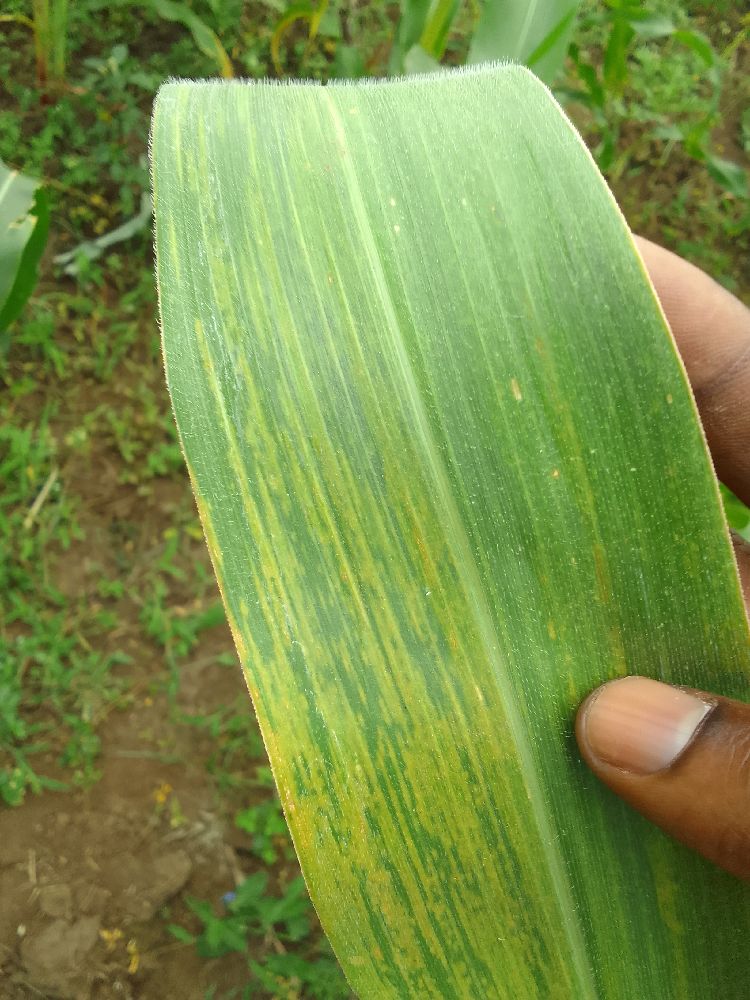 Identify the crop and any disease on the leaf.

maize, maize lethal necrosis
